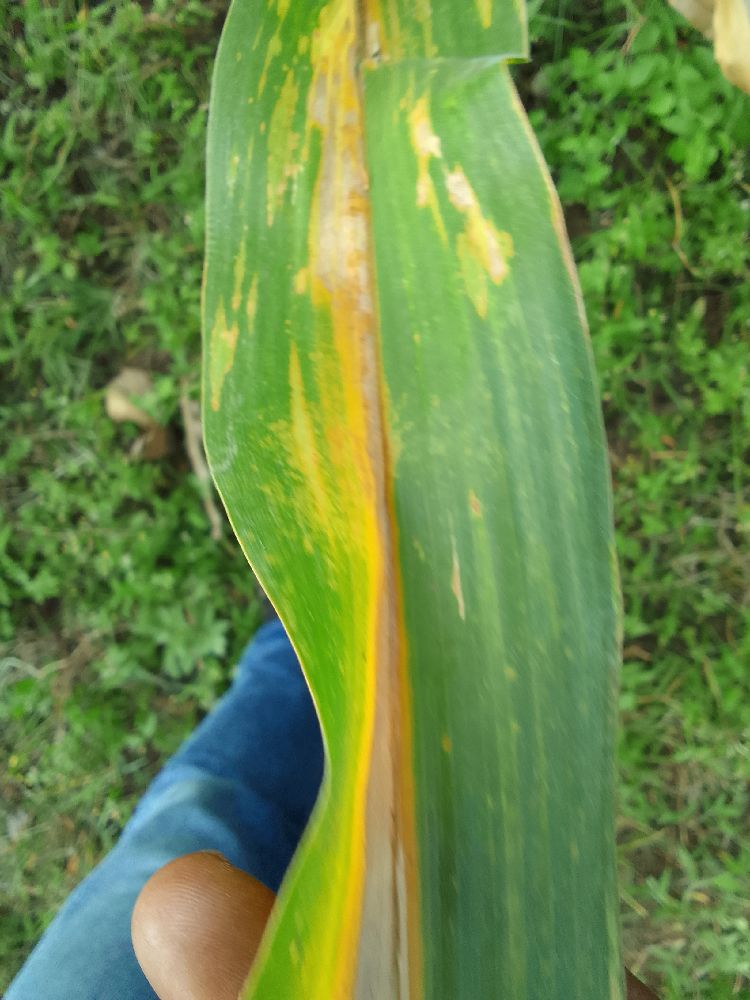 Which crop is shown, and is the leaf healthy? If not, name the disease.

maize, maize lethal necrosis
